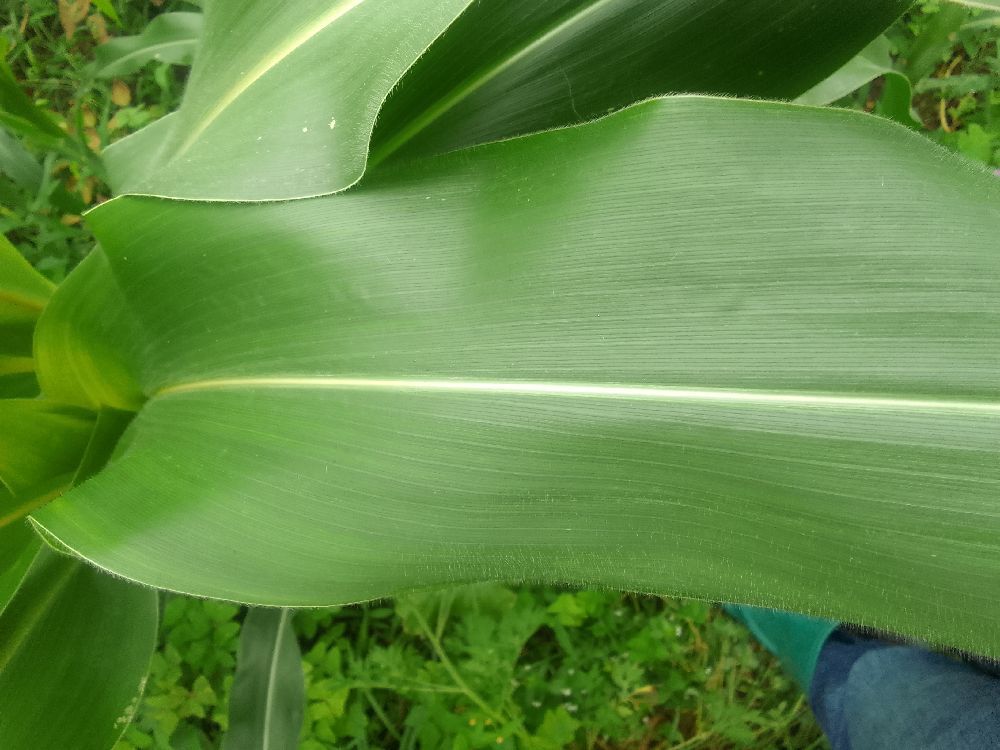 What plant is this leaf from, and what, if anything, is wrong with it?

maize, healthy
